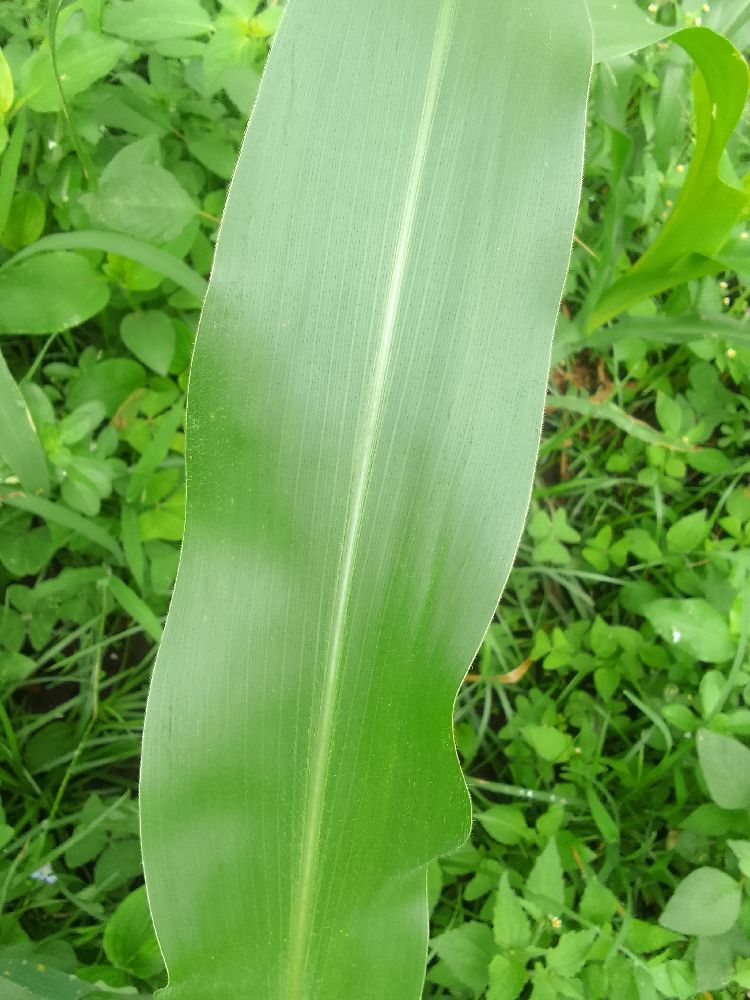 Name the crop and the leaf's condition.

maize, healthy
